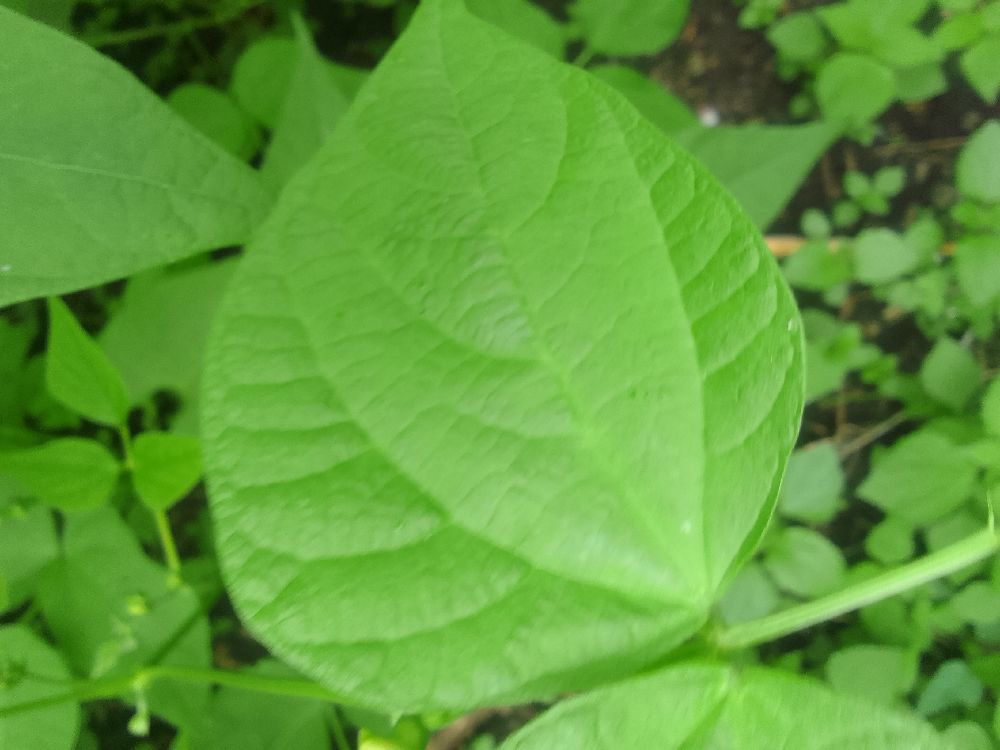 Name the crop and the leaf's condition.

common bean, healthy
